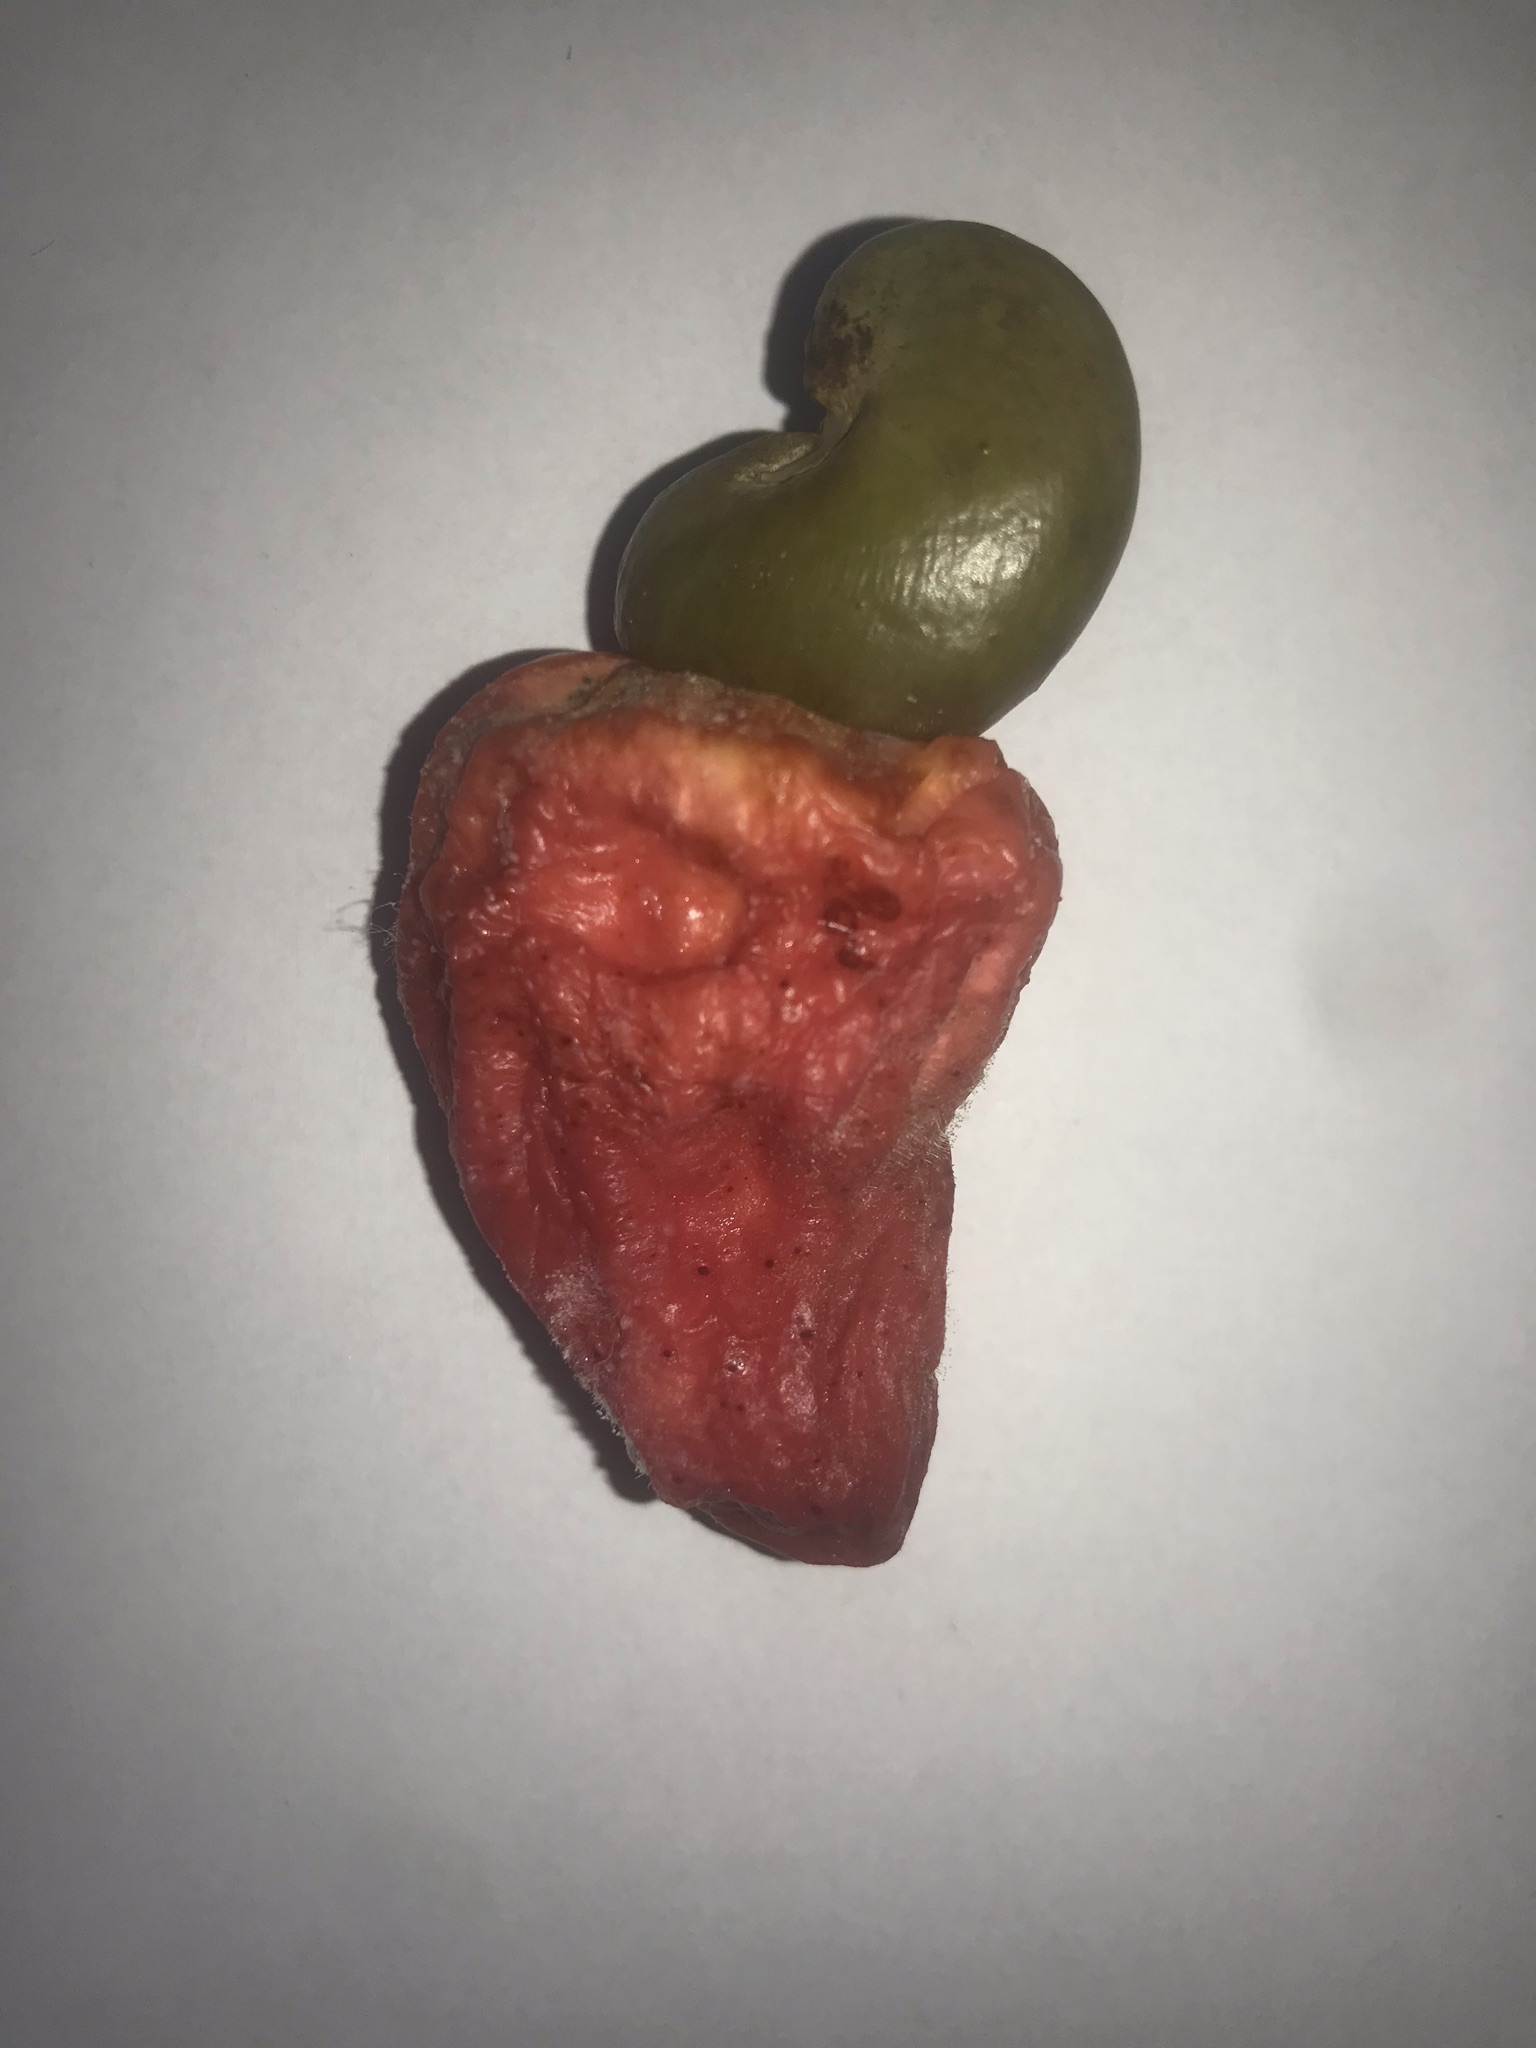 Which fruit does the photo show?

caju vermelho
